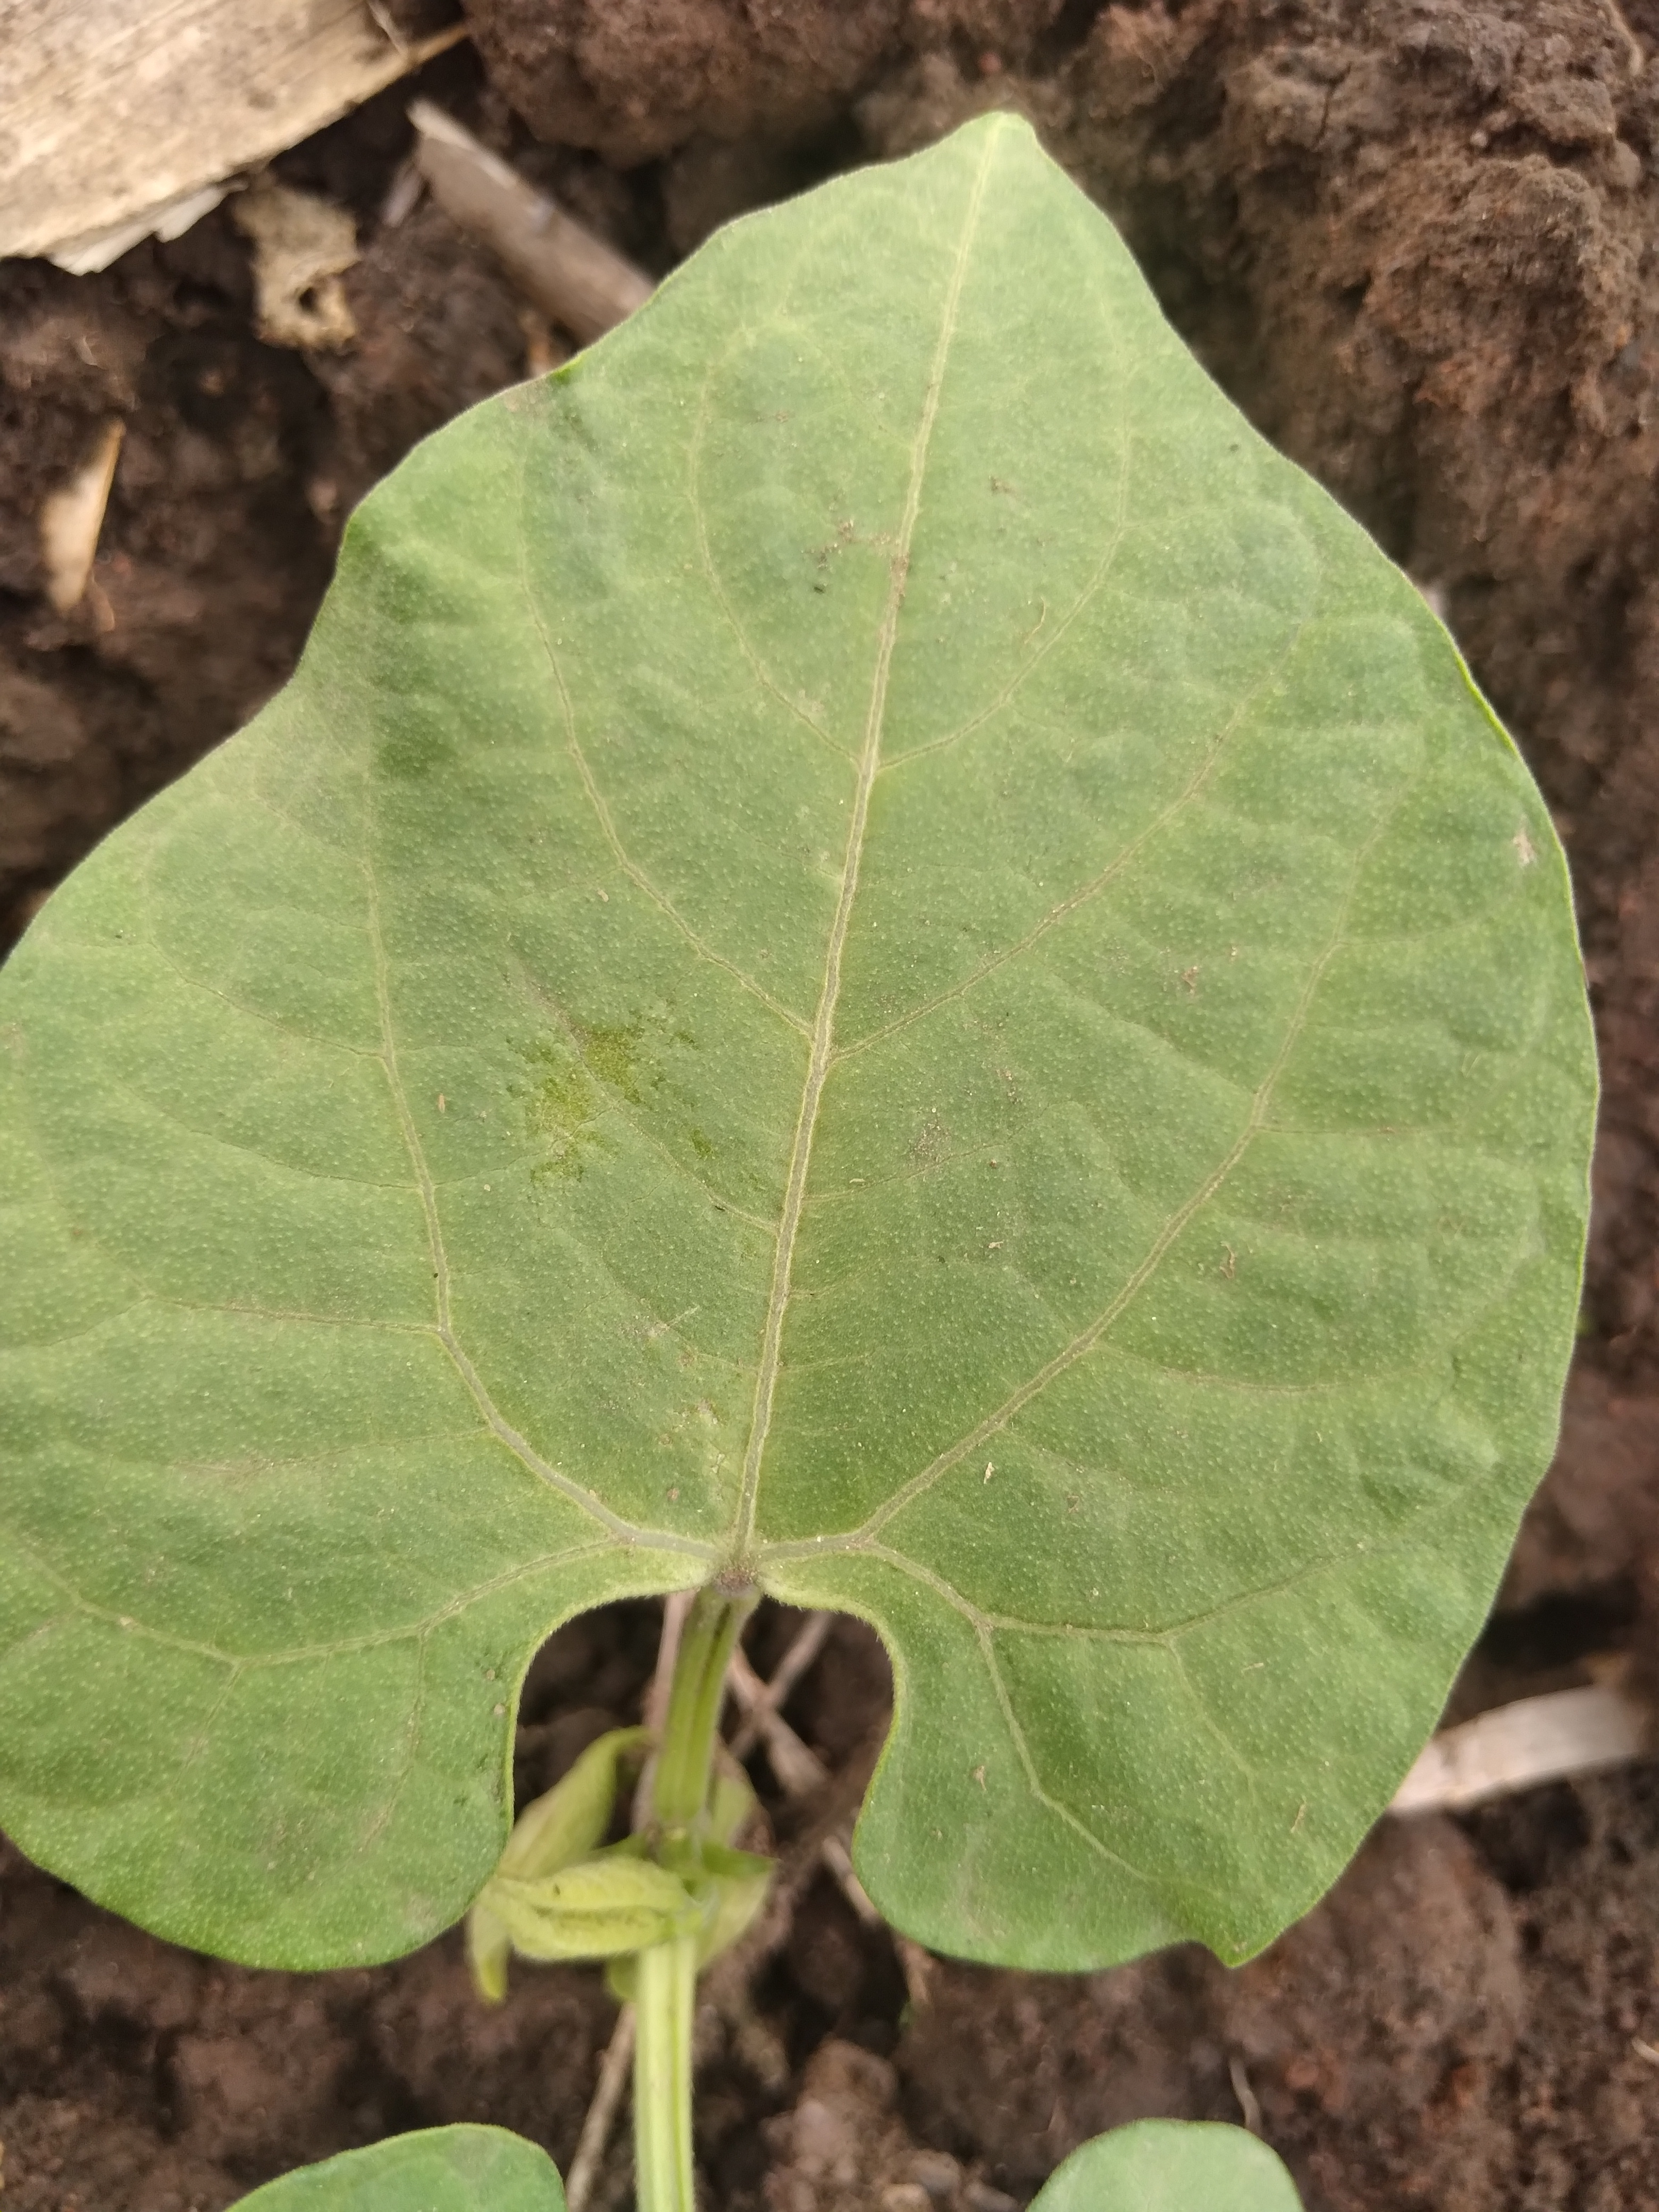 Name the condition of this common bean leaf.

healthy
